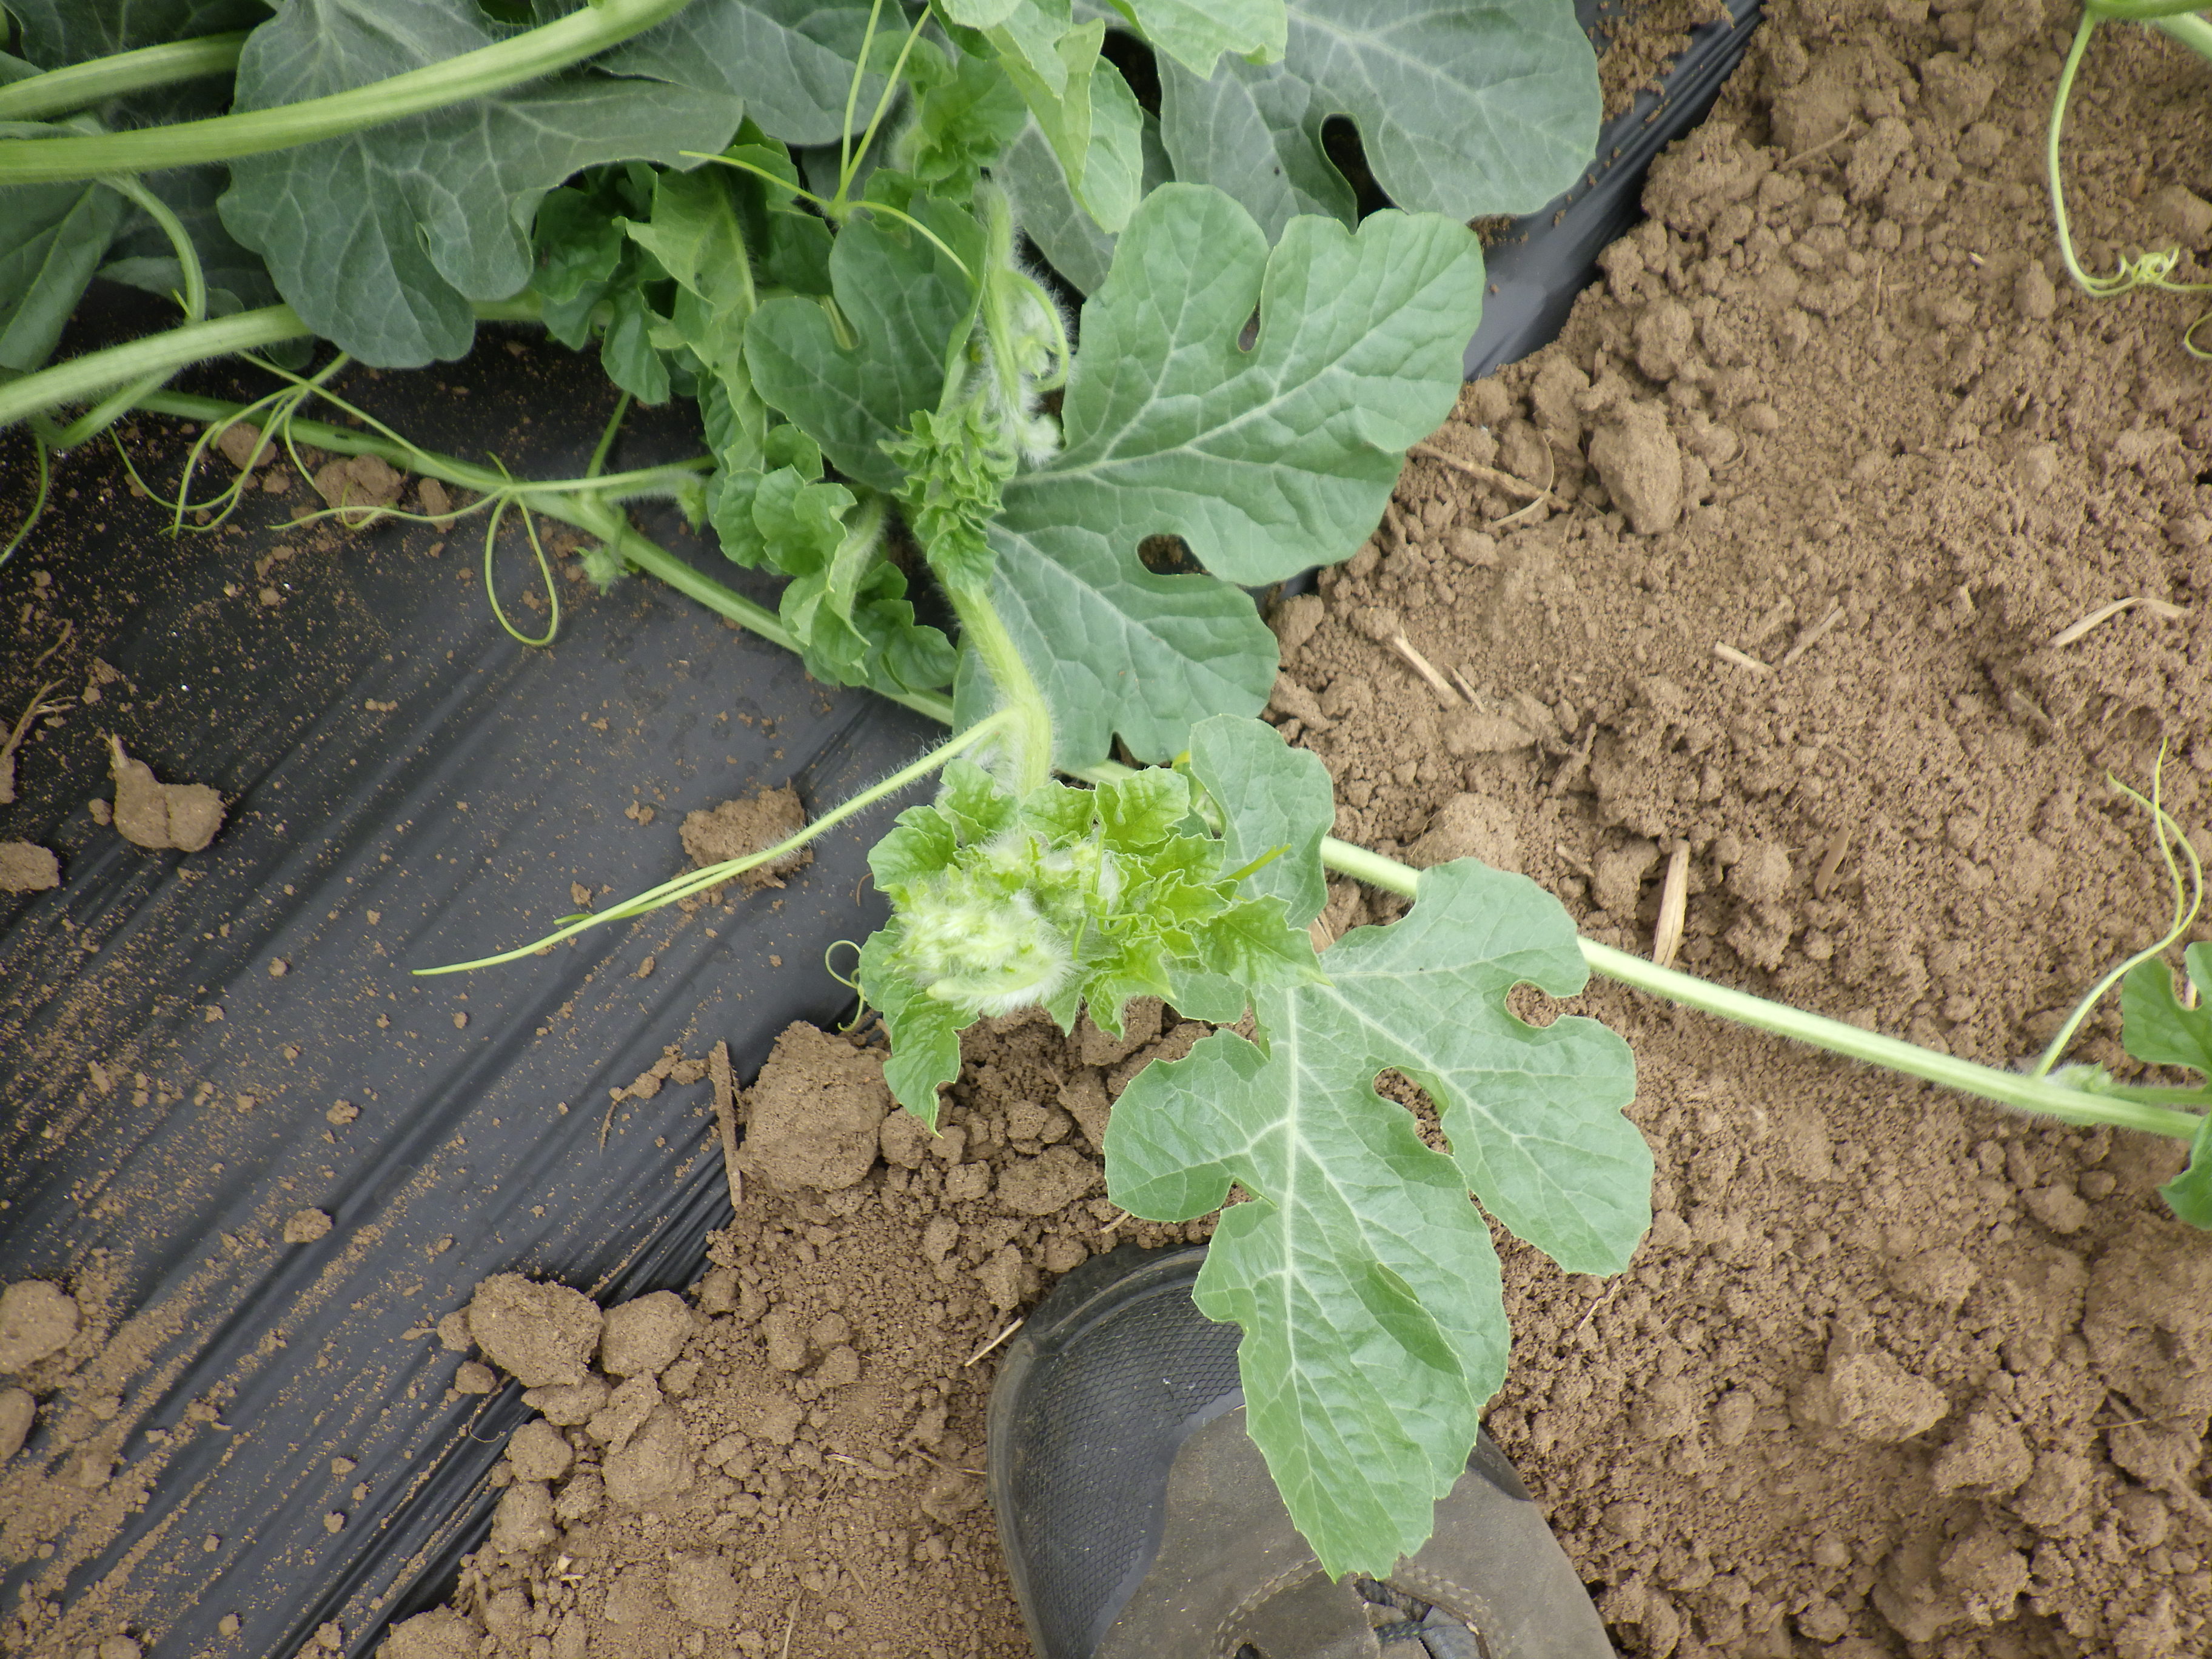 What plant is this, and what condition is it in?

watermelon, healthy
